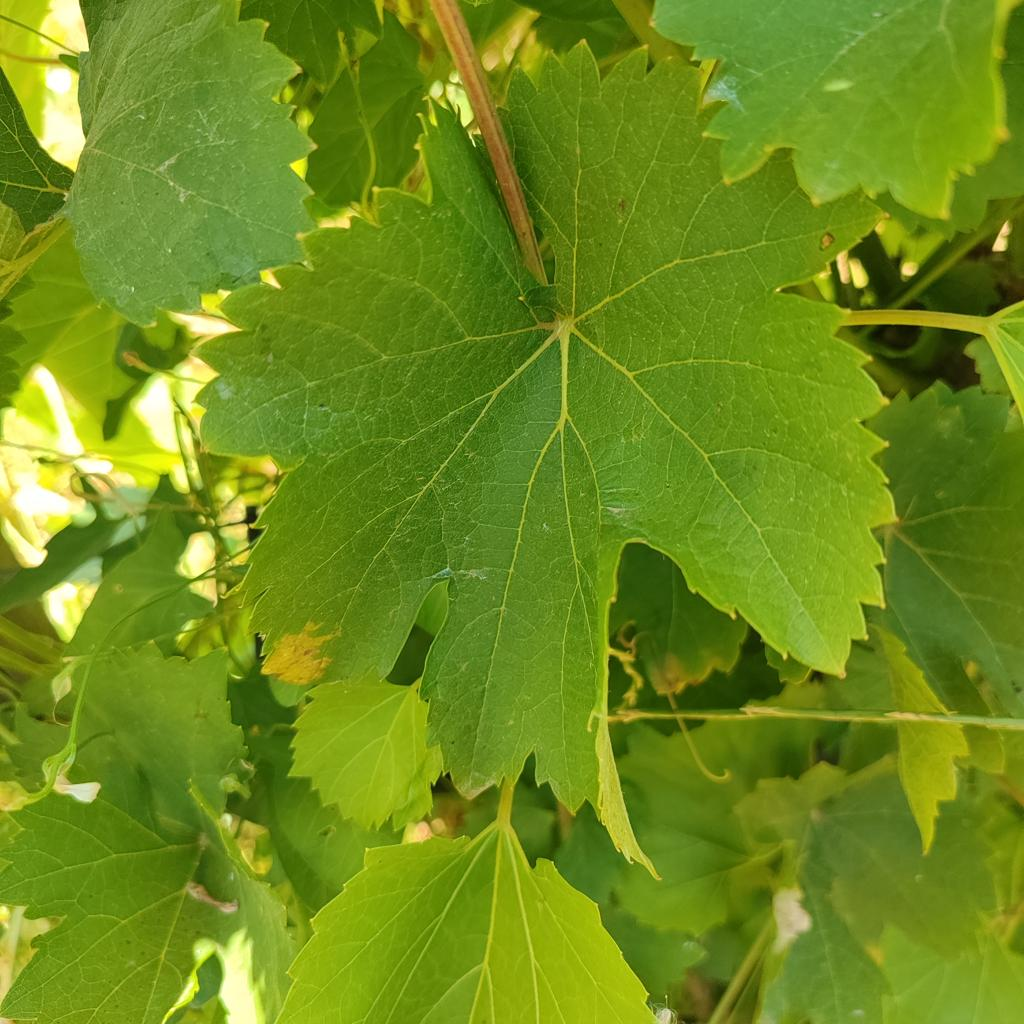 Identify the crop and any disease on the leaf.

grapevine, downy mildew
